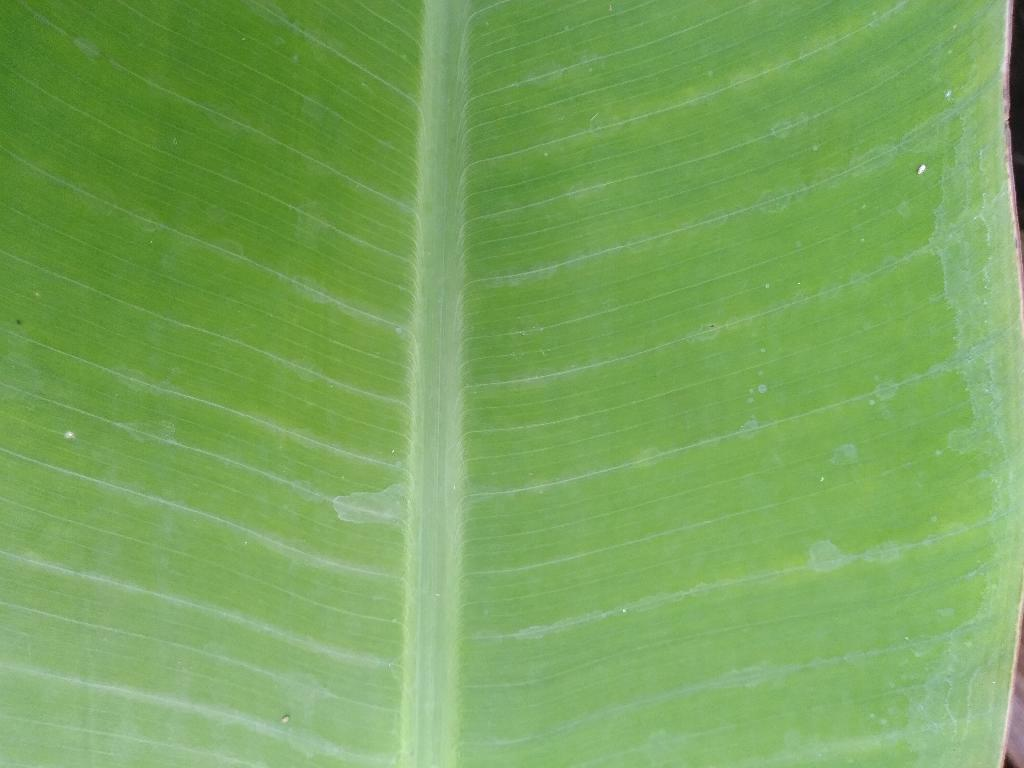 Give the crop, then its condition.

banana, healthy
